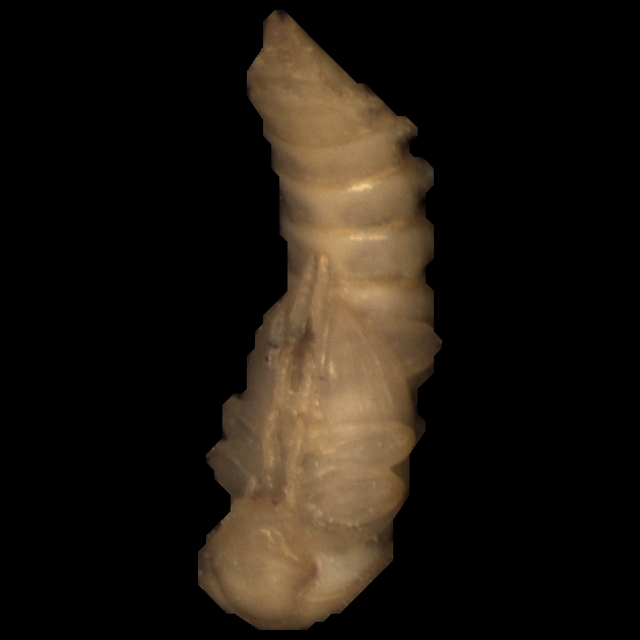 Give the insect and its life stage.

mealworm pupa
